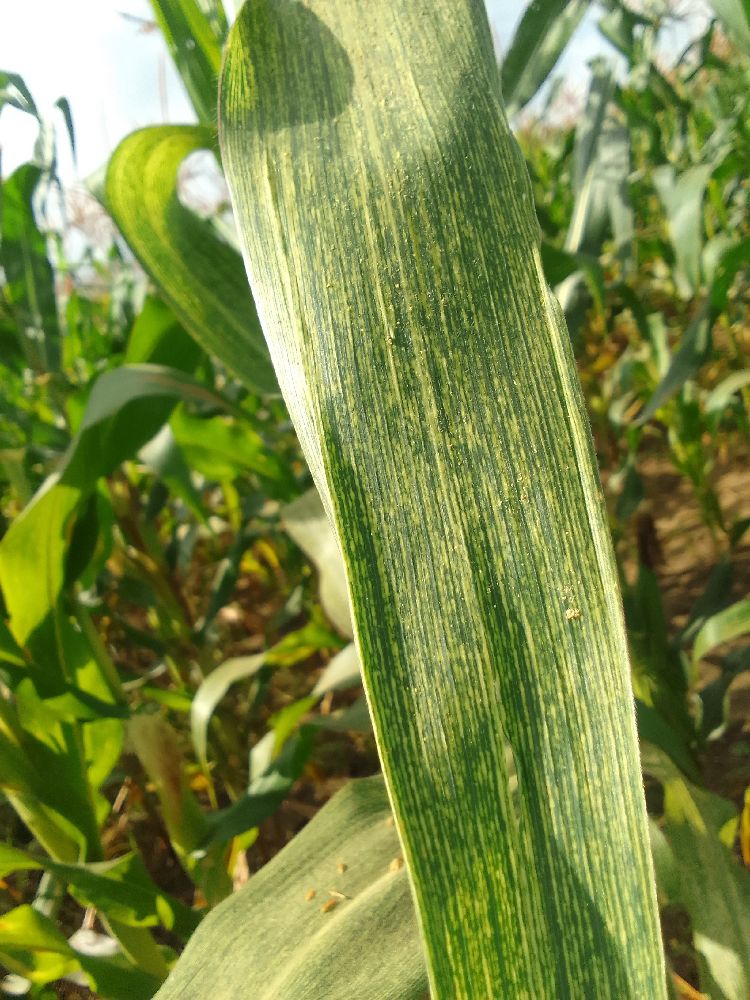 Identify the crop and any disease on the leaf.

maize, maize streak virus
